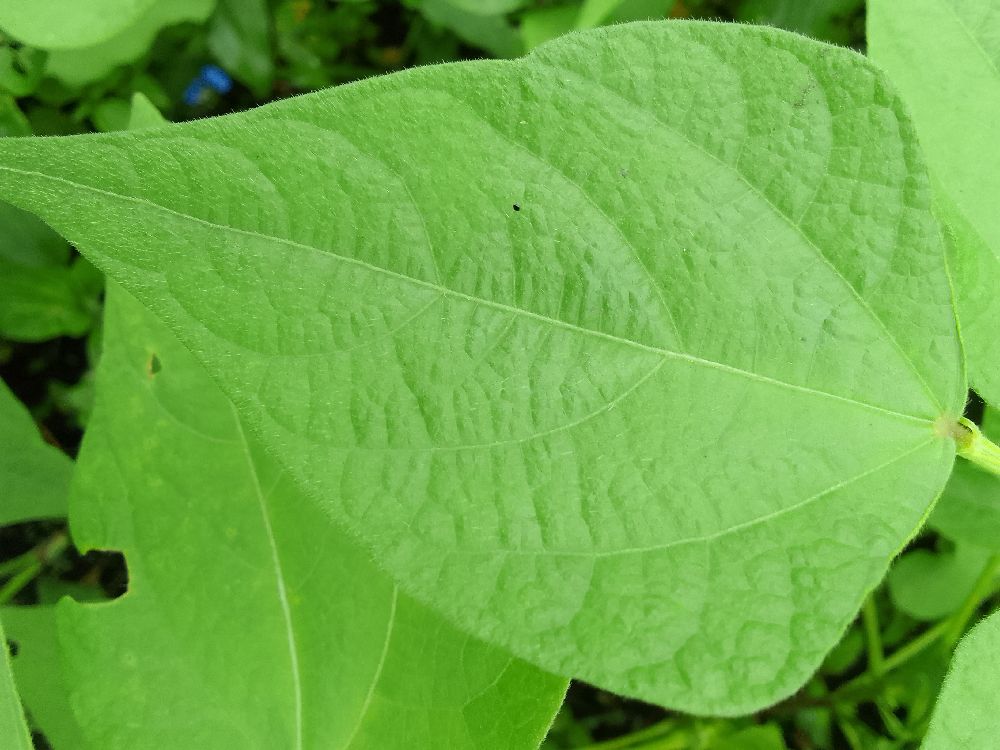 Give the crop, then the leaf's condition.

common bean, healthy
